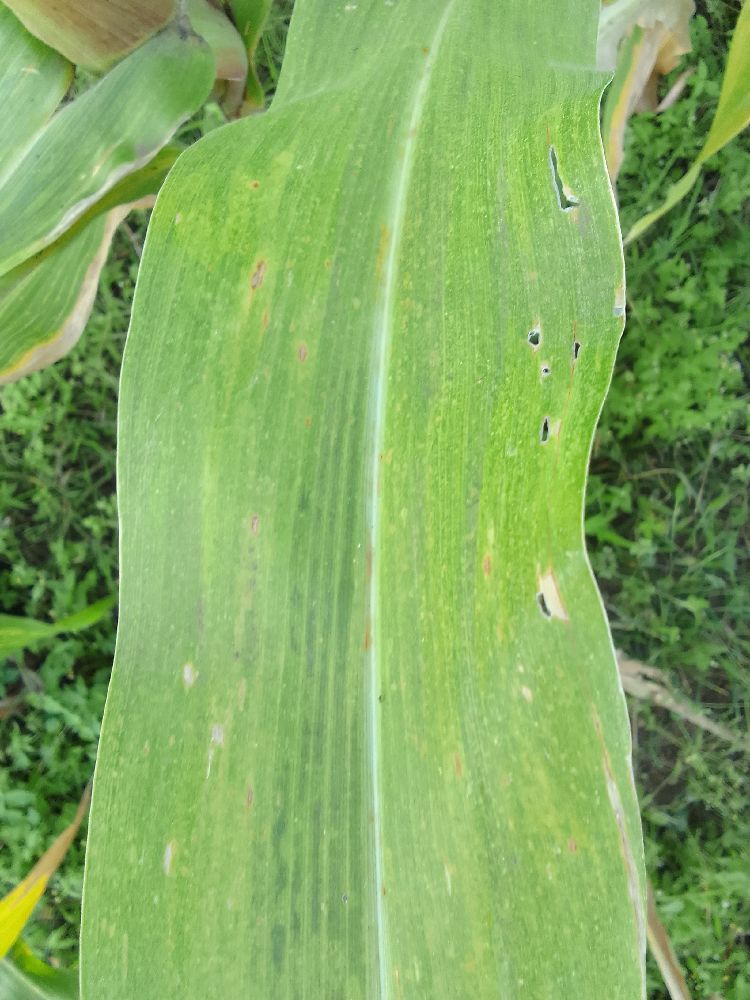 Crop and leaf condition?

maize, maize lethal necrosis
